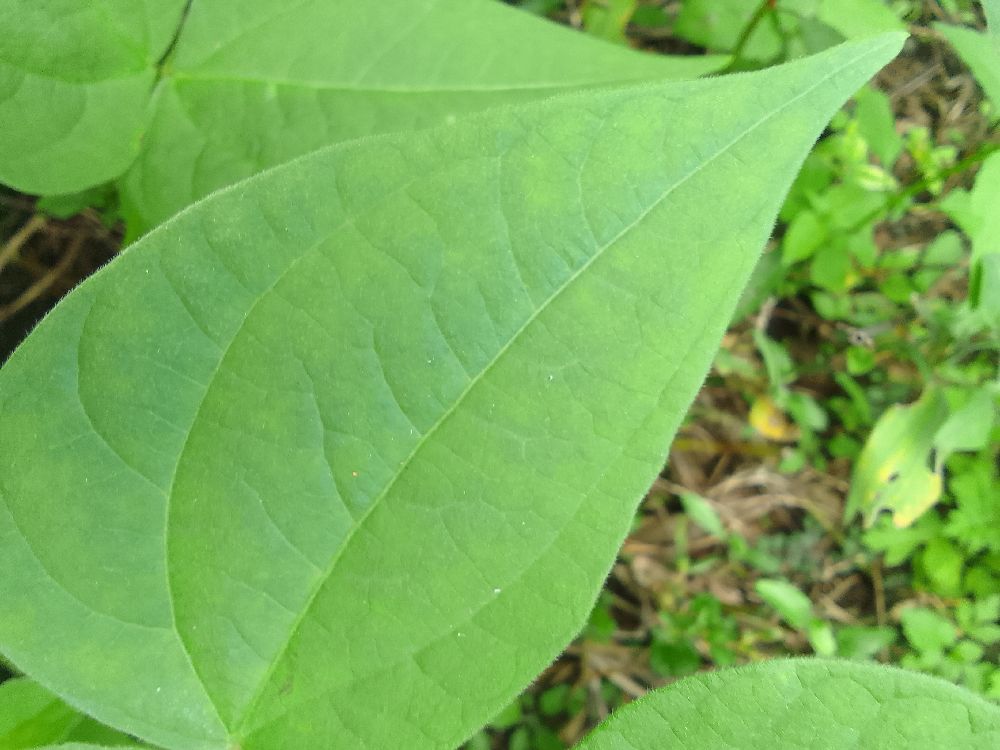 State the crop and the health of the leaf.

common bean, healthy
